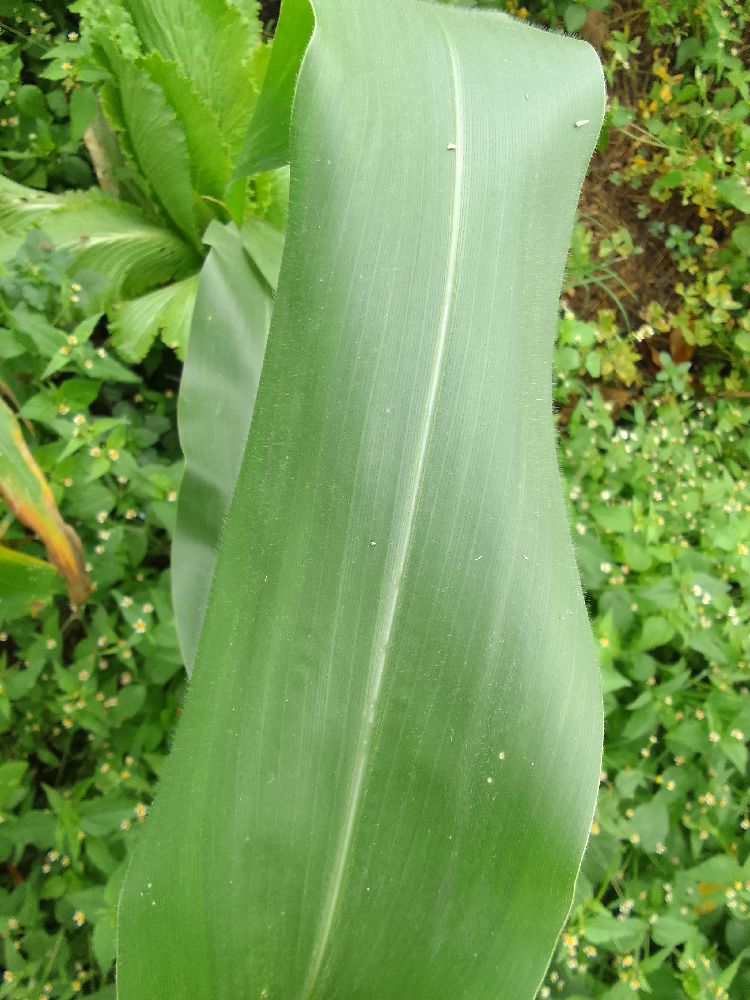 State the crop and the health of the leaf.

maize, healthy
